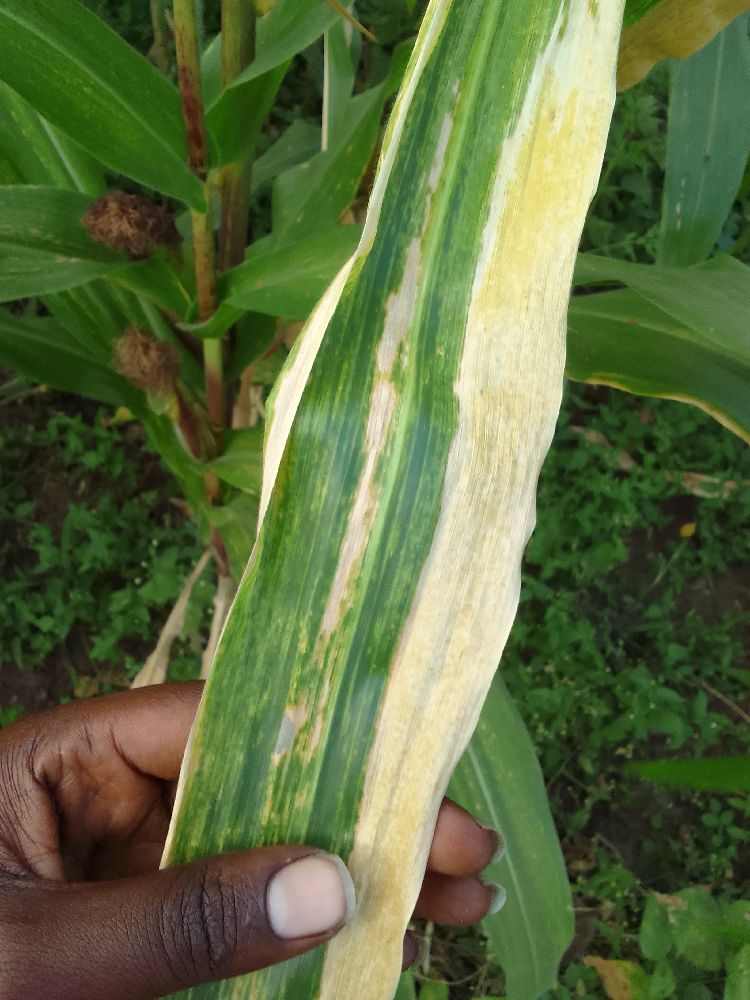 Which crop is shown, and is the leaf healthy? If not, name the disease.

maize, maize lethal necrosis
